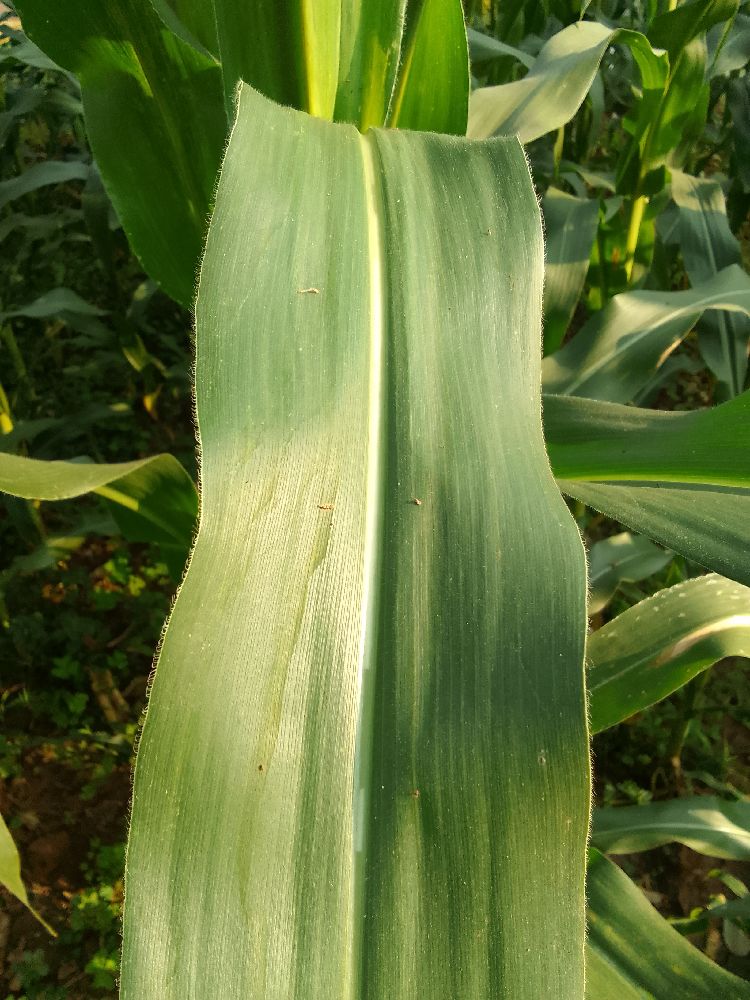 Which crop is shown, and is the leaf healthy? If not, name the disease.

maize, healthy
